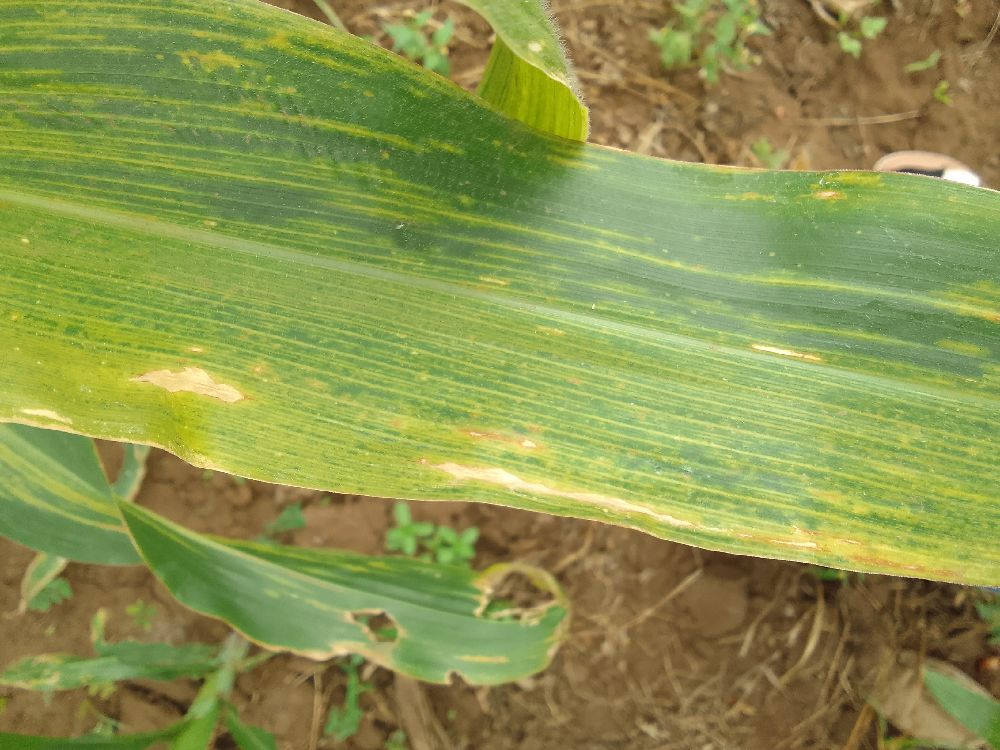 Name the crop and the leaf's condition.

maize, maize lethal necrosis
